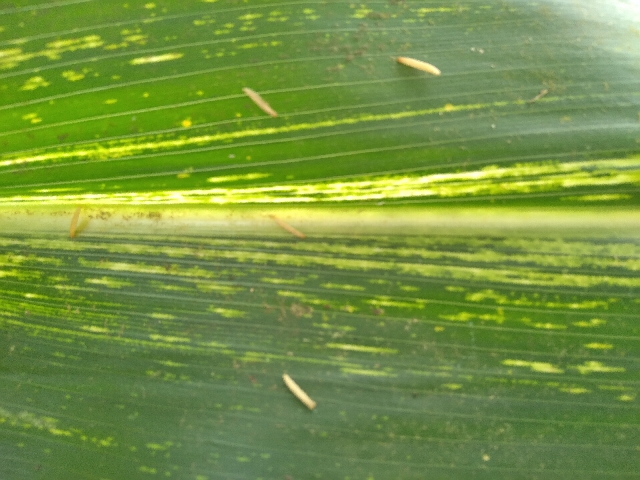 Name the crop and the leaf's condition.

maize, maize streak virus
